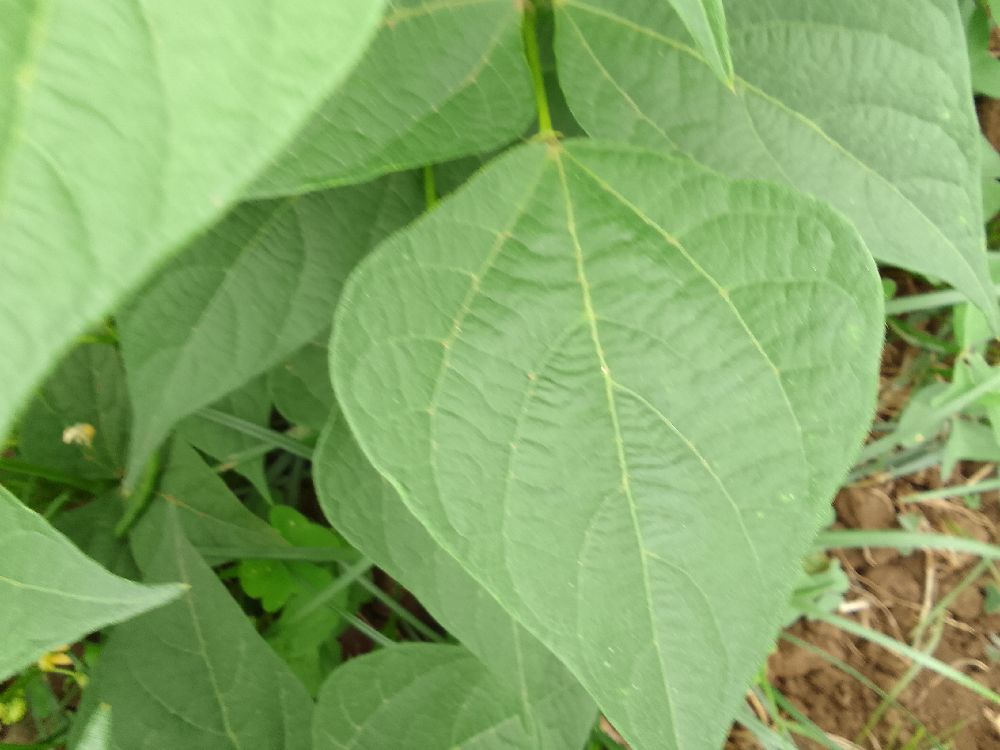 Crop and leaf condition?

common bean, healthy
